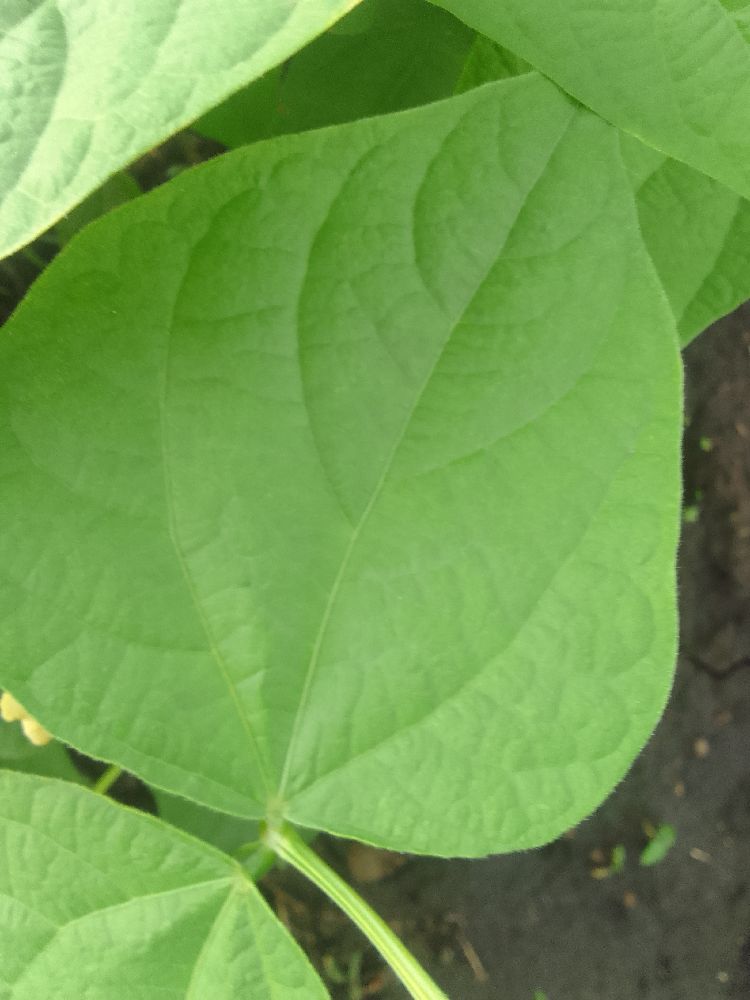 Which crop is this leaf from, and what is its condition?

common bean, healthy
